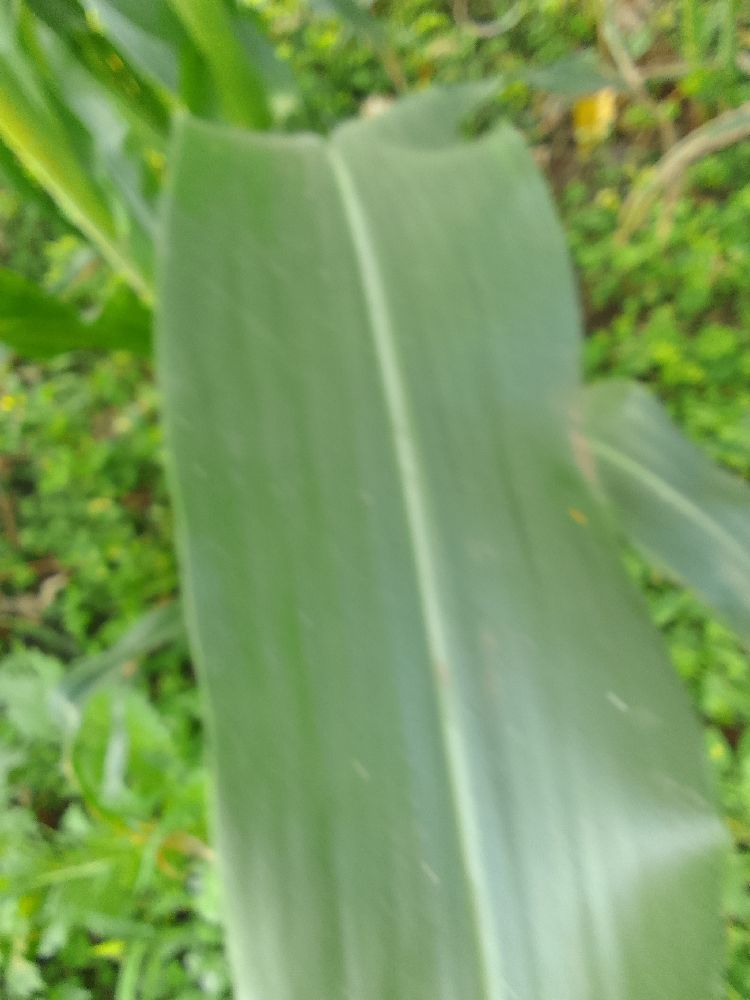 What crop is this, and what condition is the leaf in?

maize, healthy
